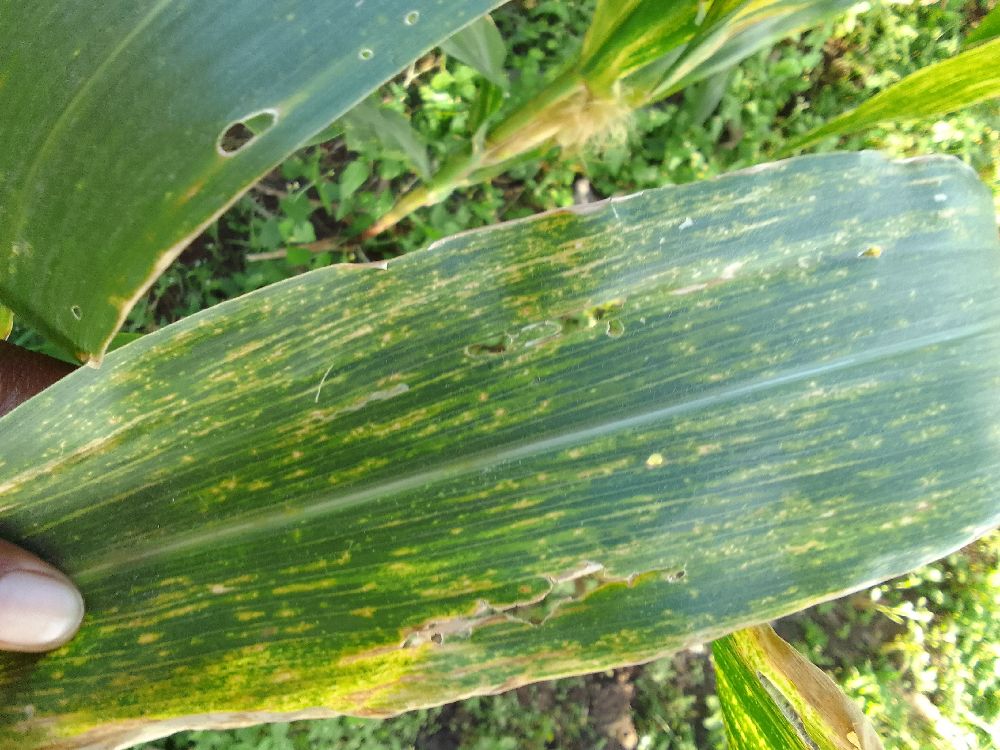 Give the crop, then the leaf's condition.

maize, maize lethal necrosis
